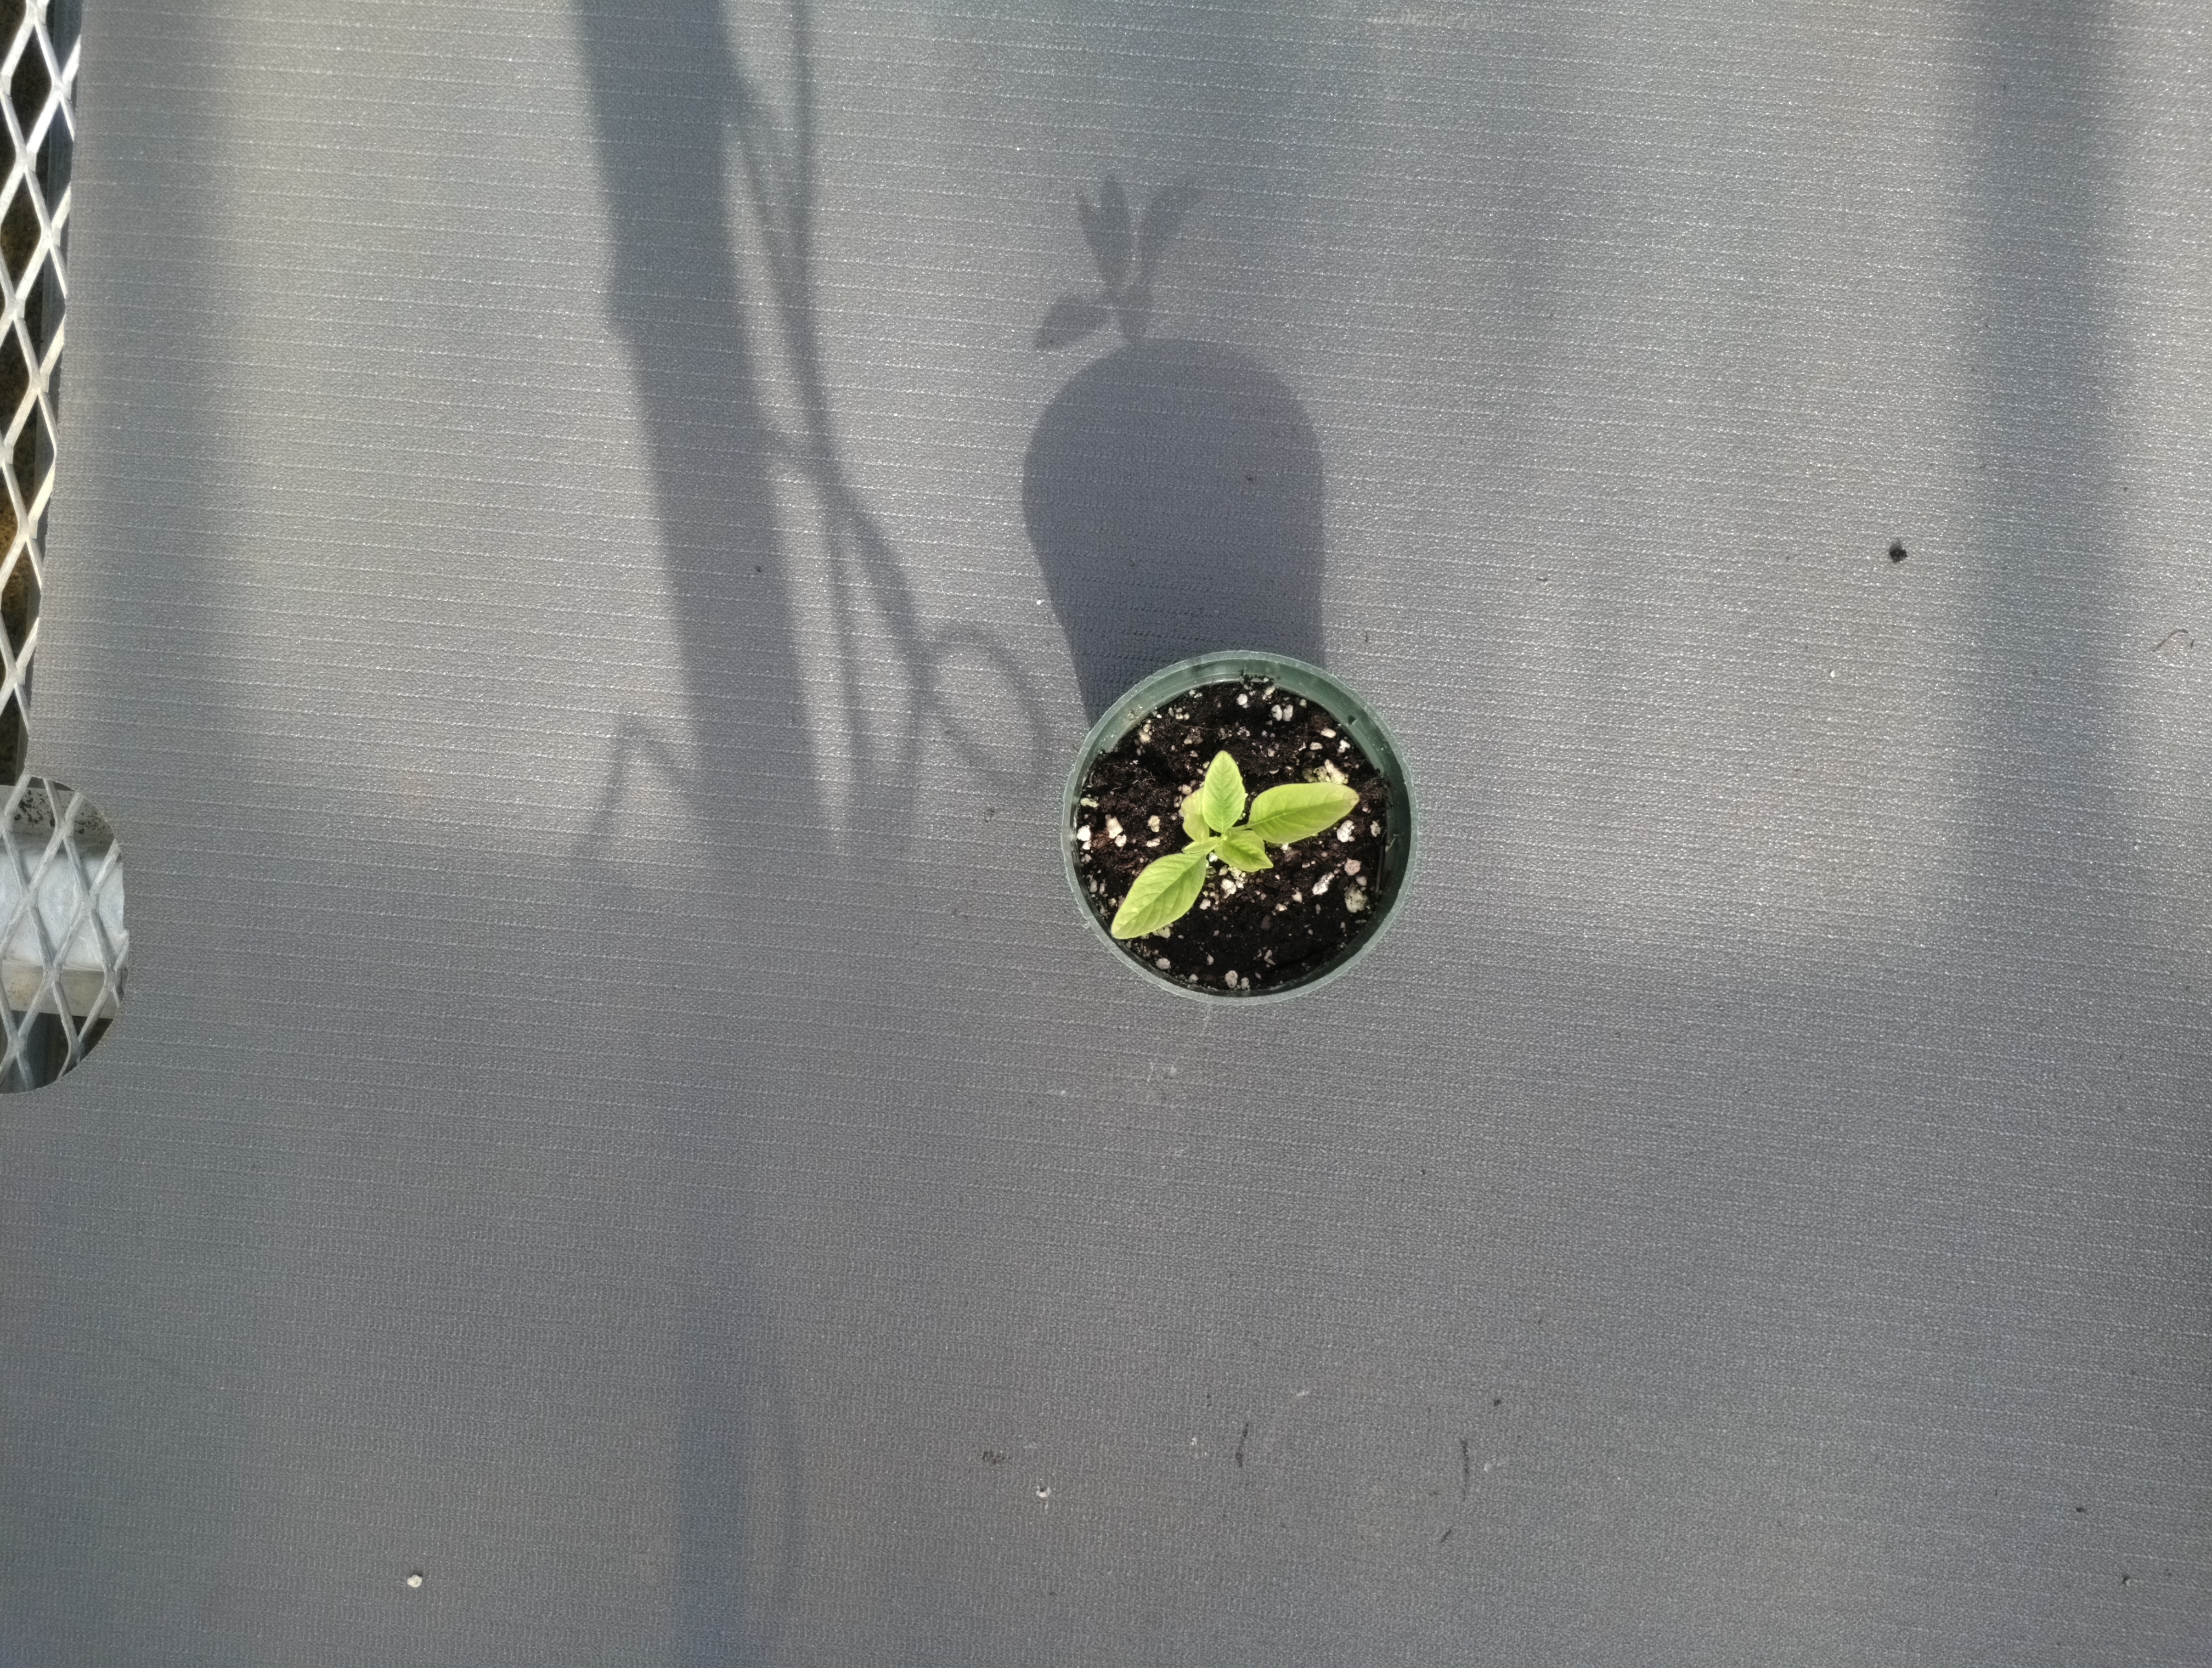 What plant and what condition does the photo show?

waterhemp, healthy untreated
